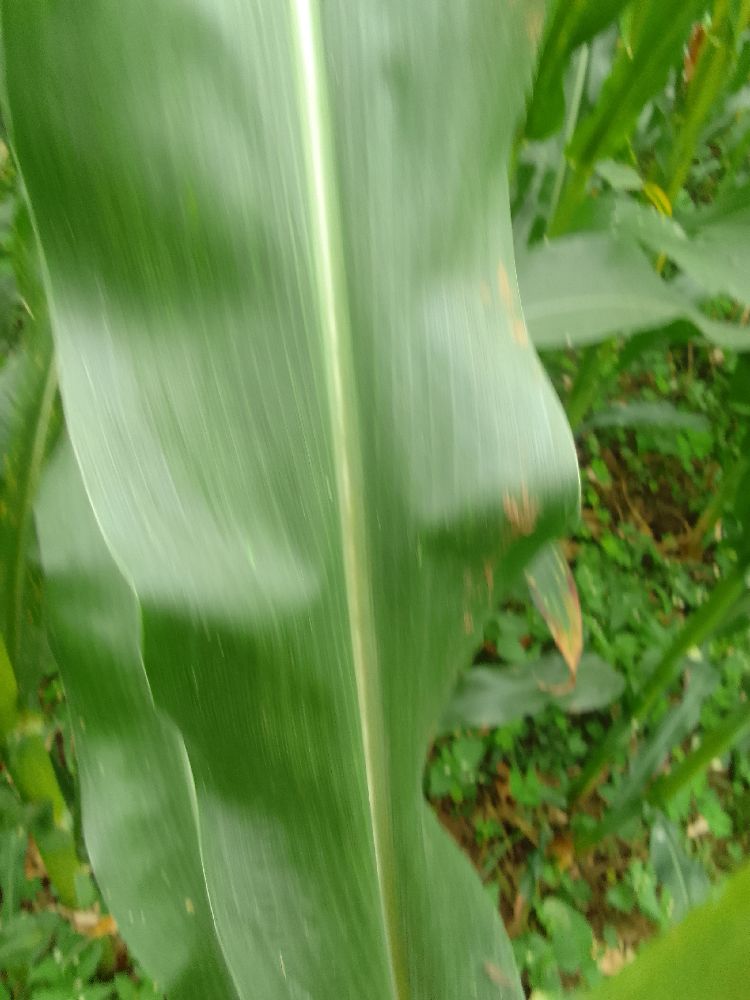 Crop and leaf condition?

maize, healthy
